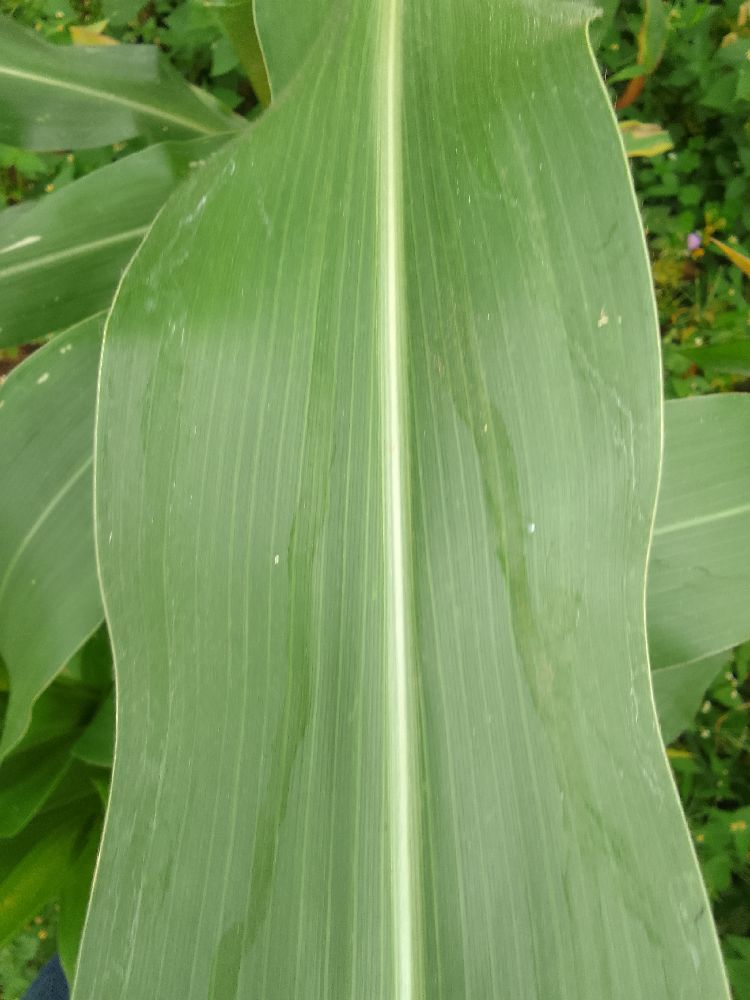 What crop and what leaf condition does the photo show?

maize, healthy
